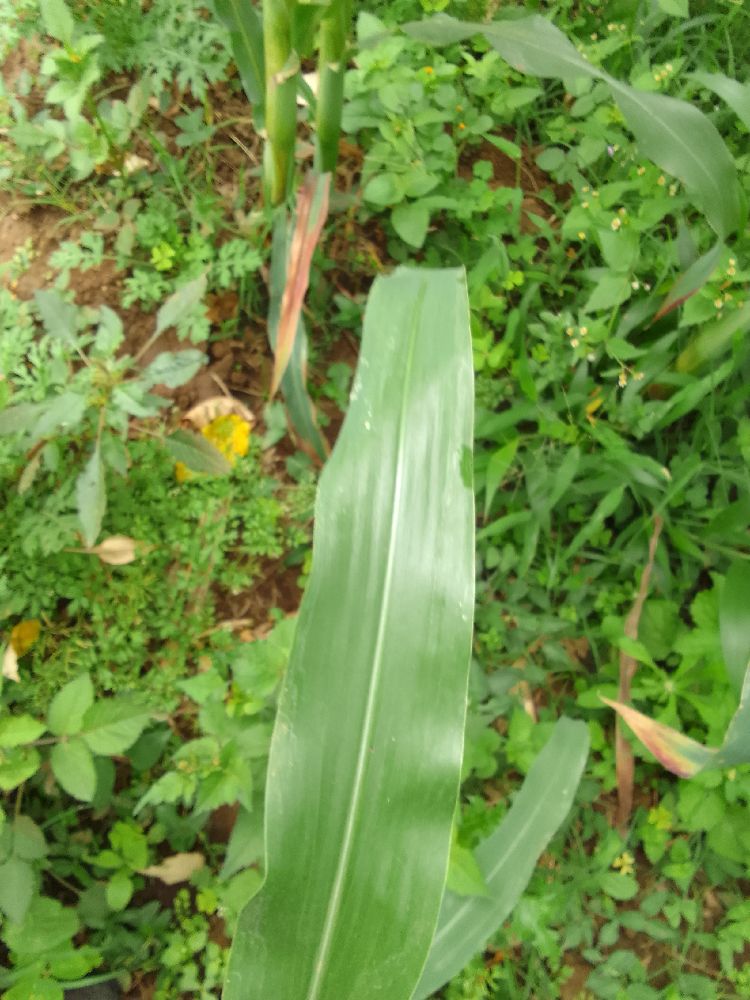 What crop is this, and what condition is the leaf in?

maize, healthy
